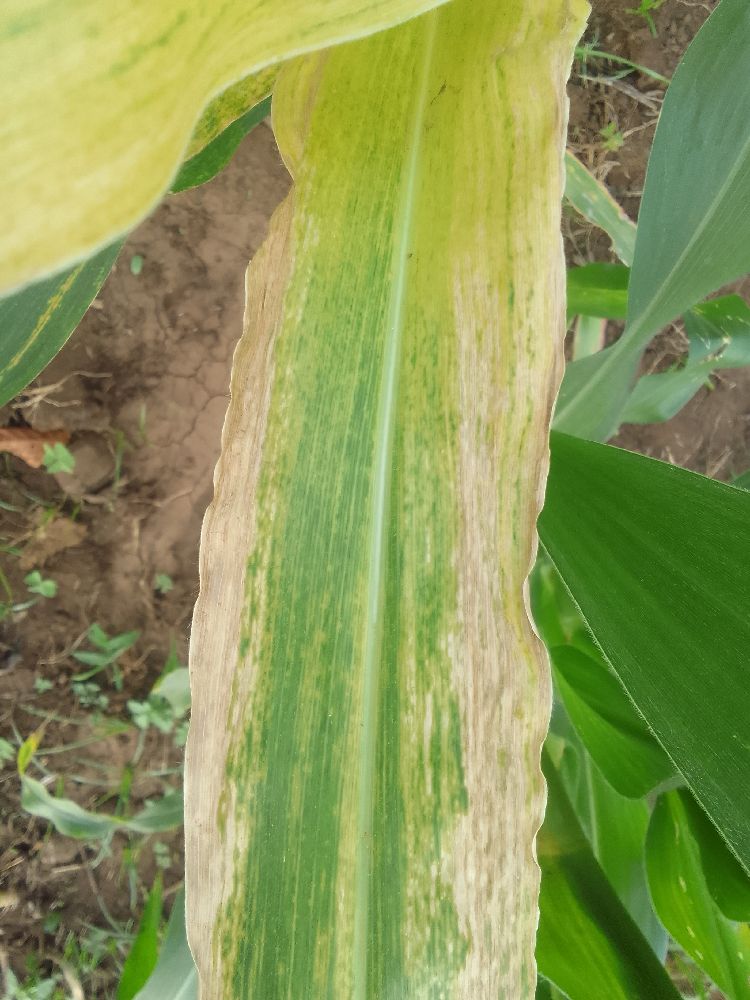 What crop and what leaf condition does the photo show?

maize, maize lethal necrosis
